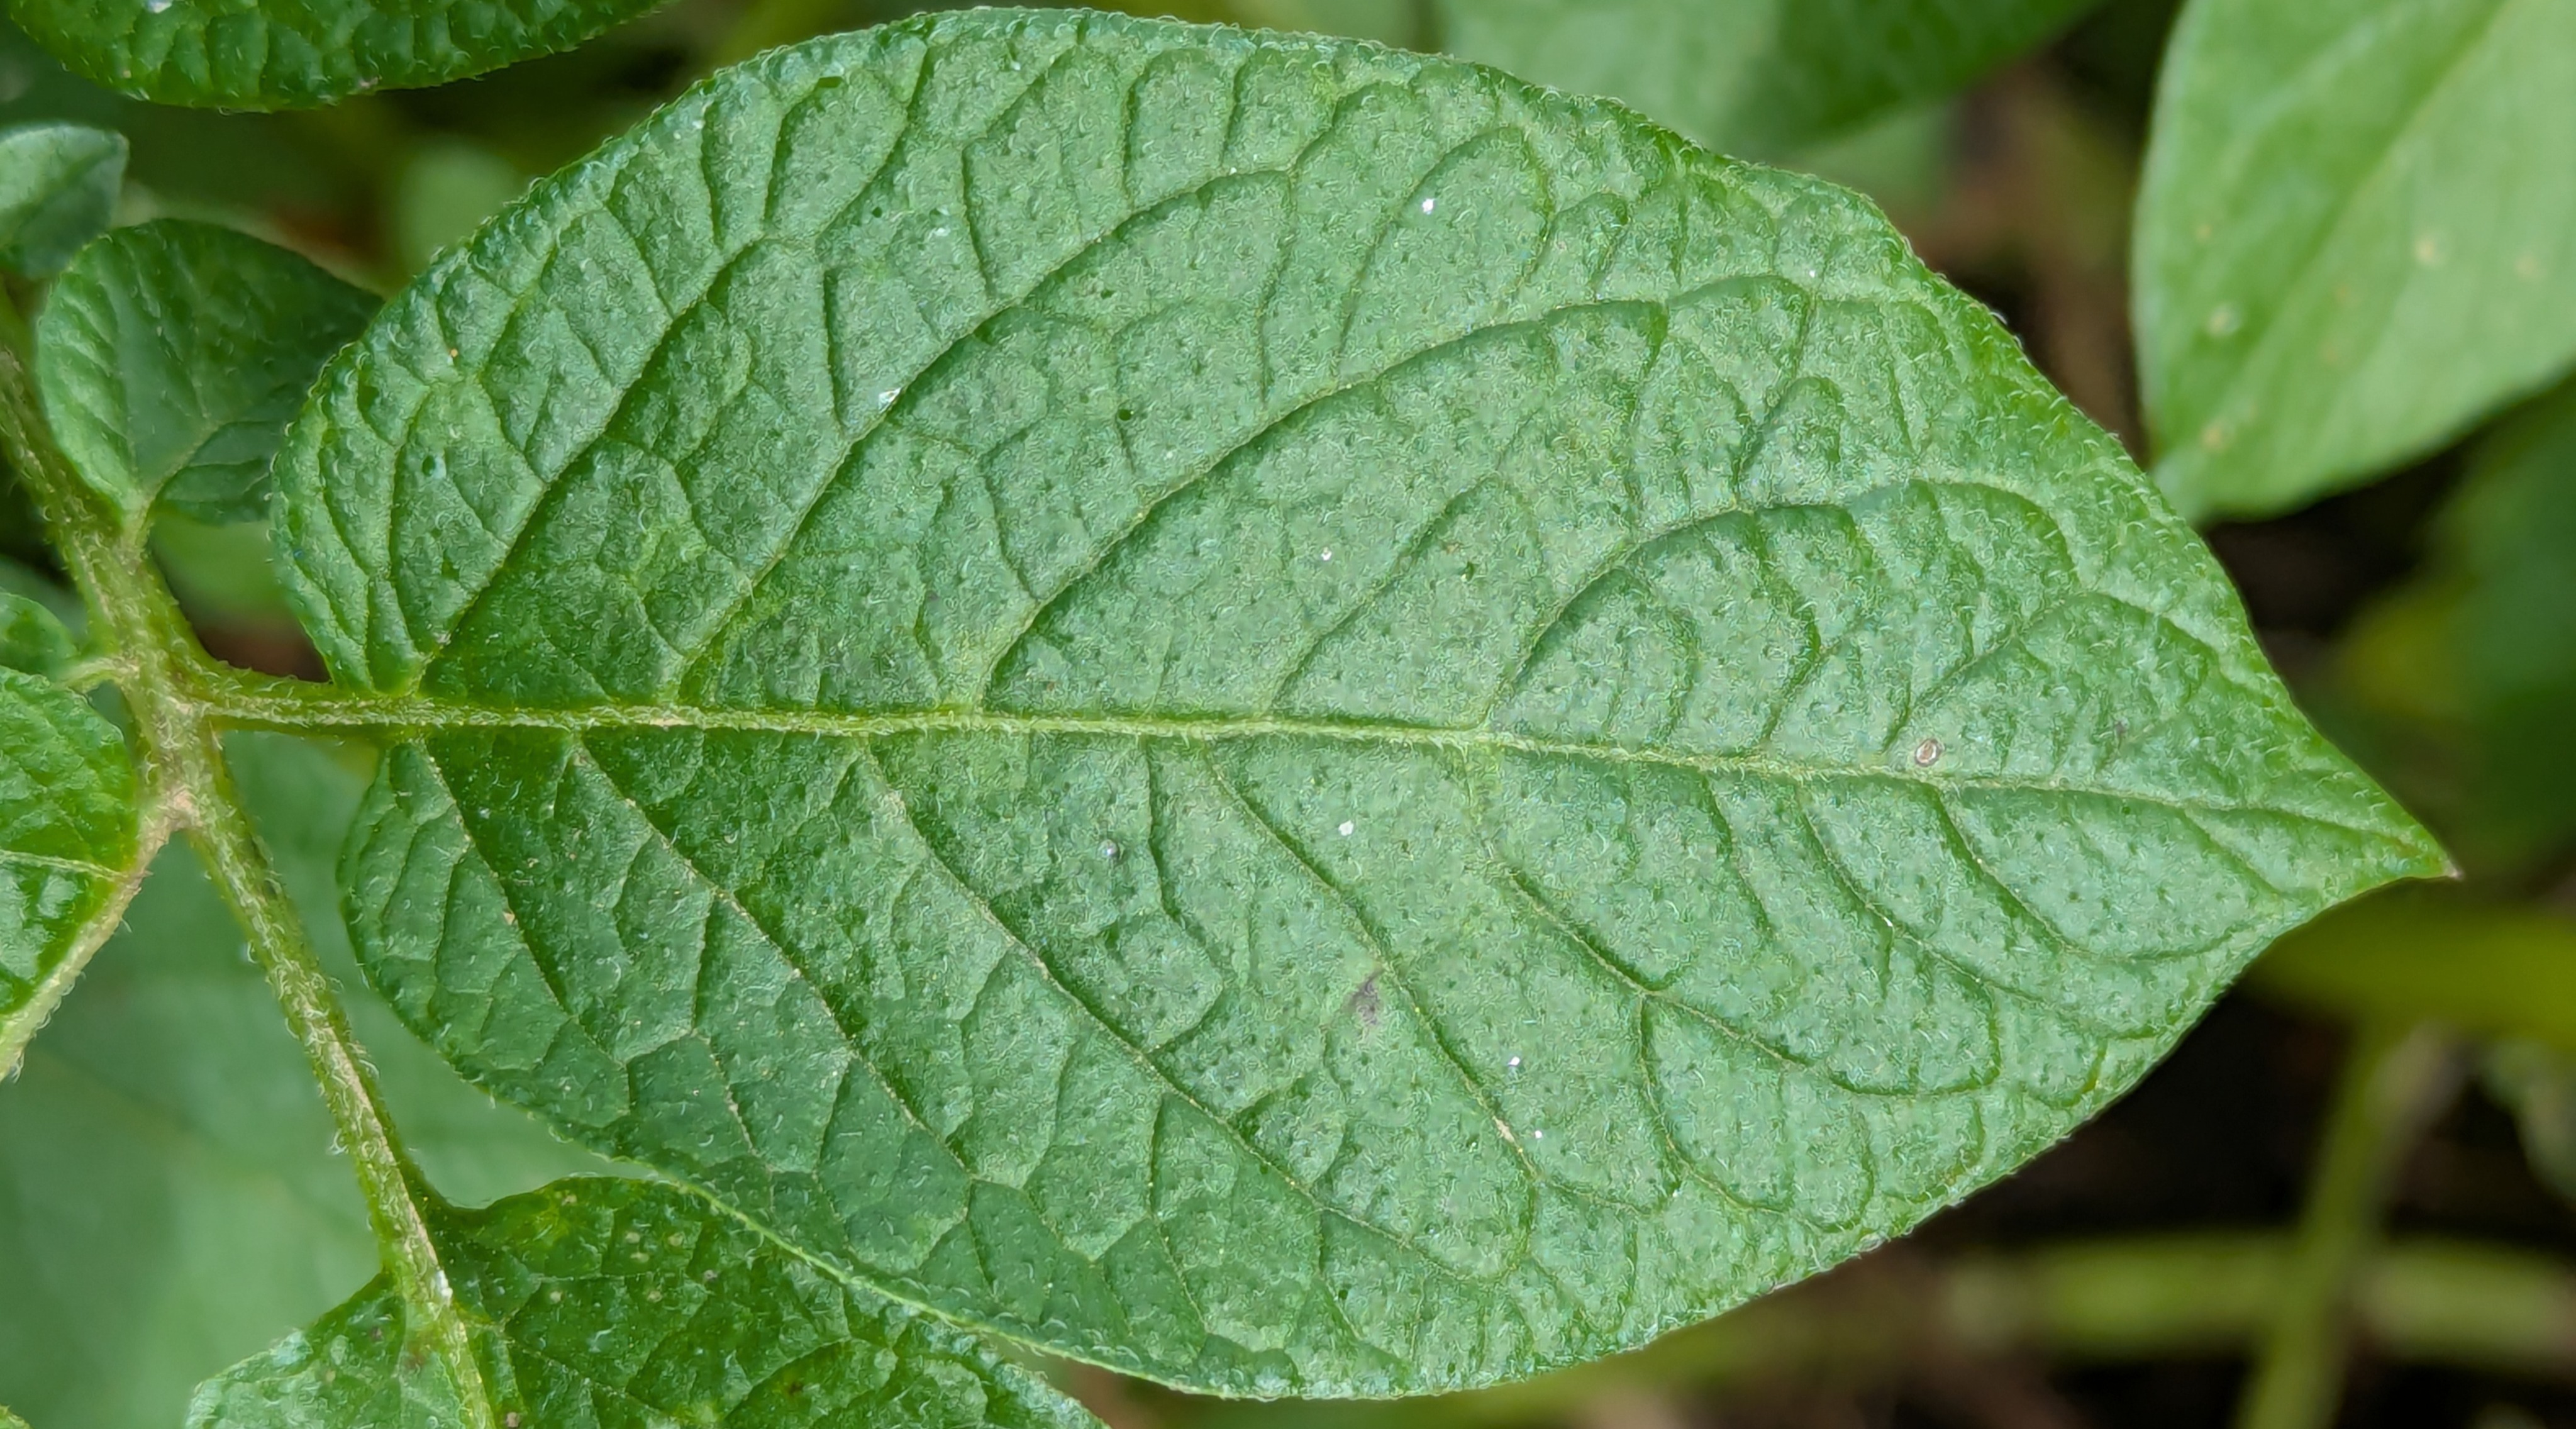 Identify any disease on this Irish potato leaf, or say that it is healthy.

healthy
